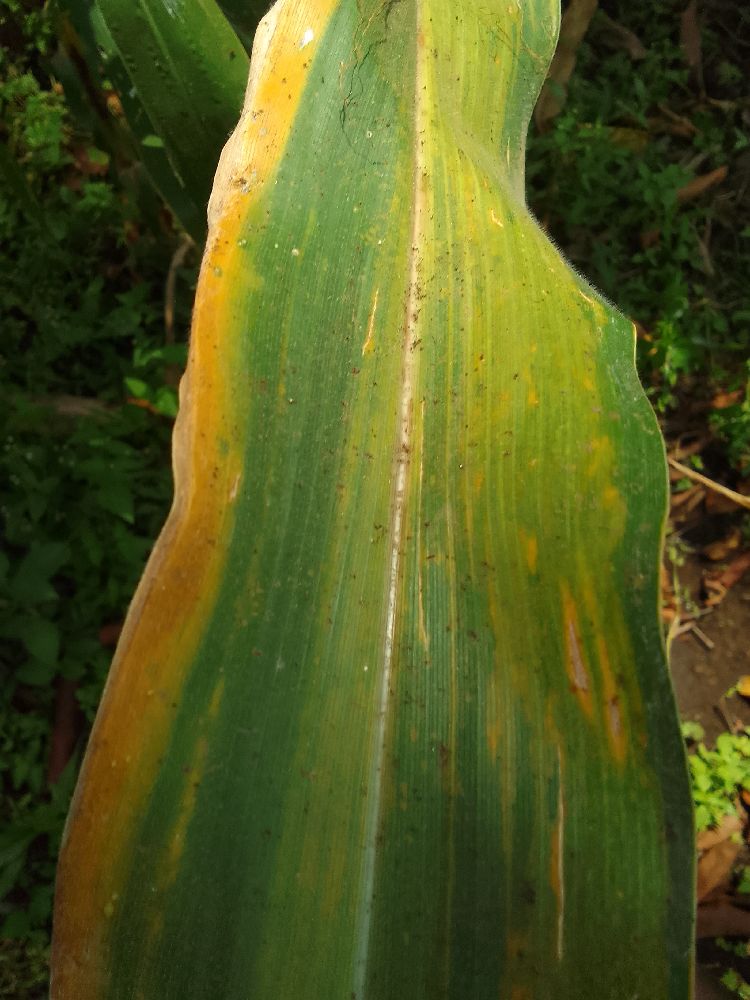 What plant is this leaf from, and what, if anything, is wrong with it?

maize, maize lethal necrosis
